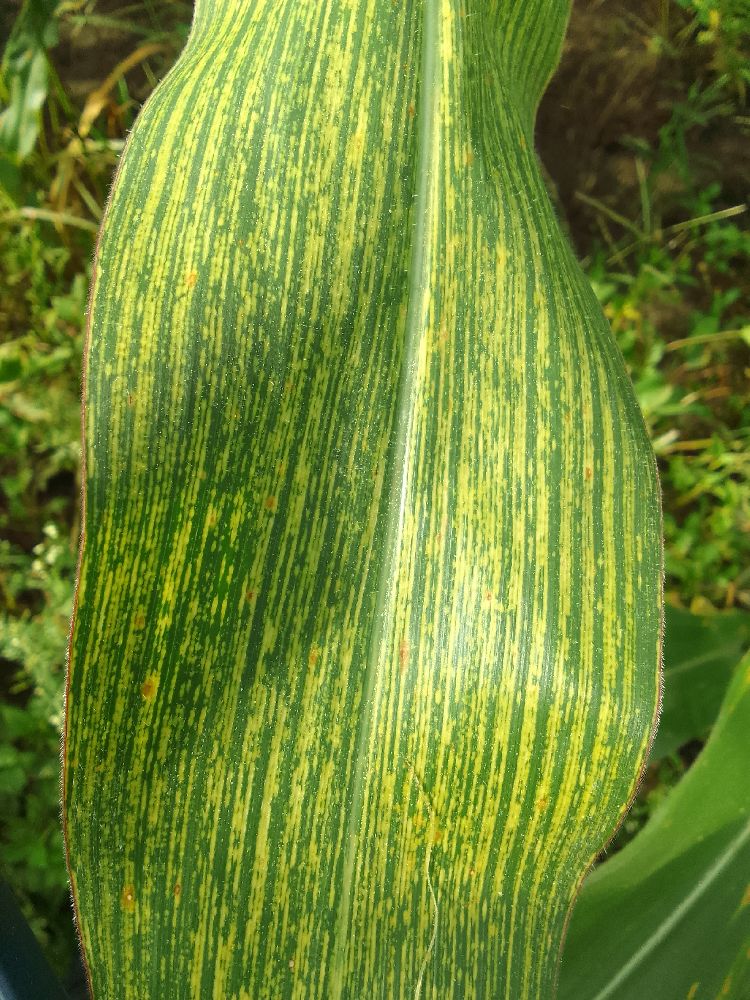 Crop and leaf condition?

maize, maize streak virus
